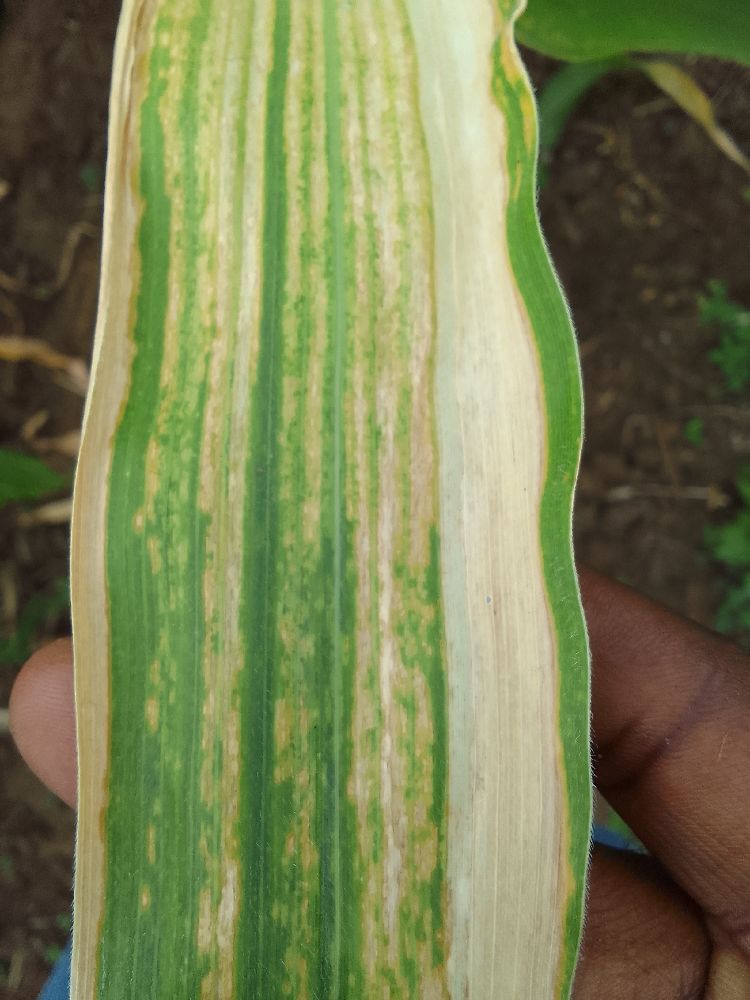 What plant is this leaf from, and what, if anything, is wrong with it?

maize, maize lethal necrosis
